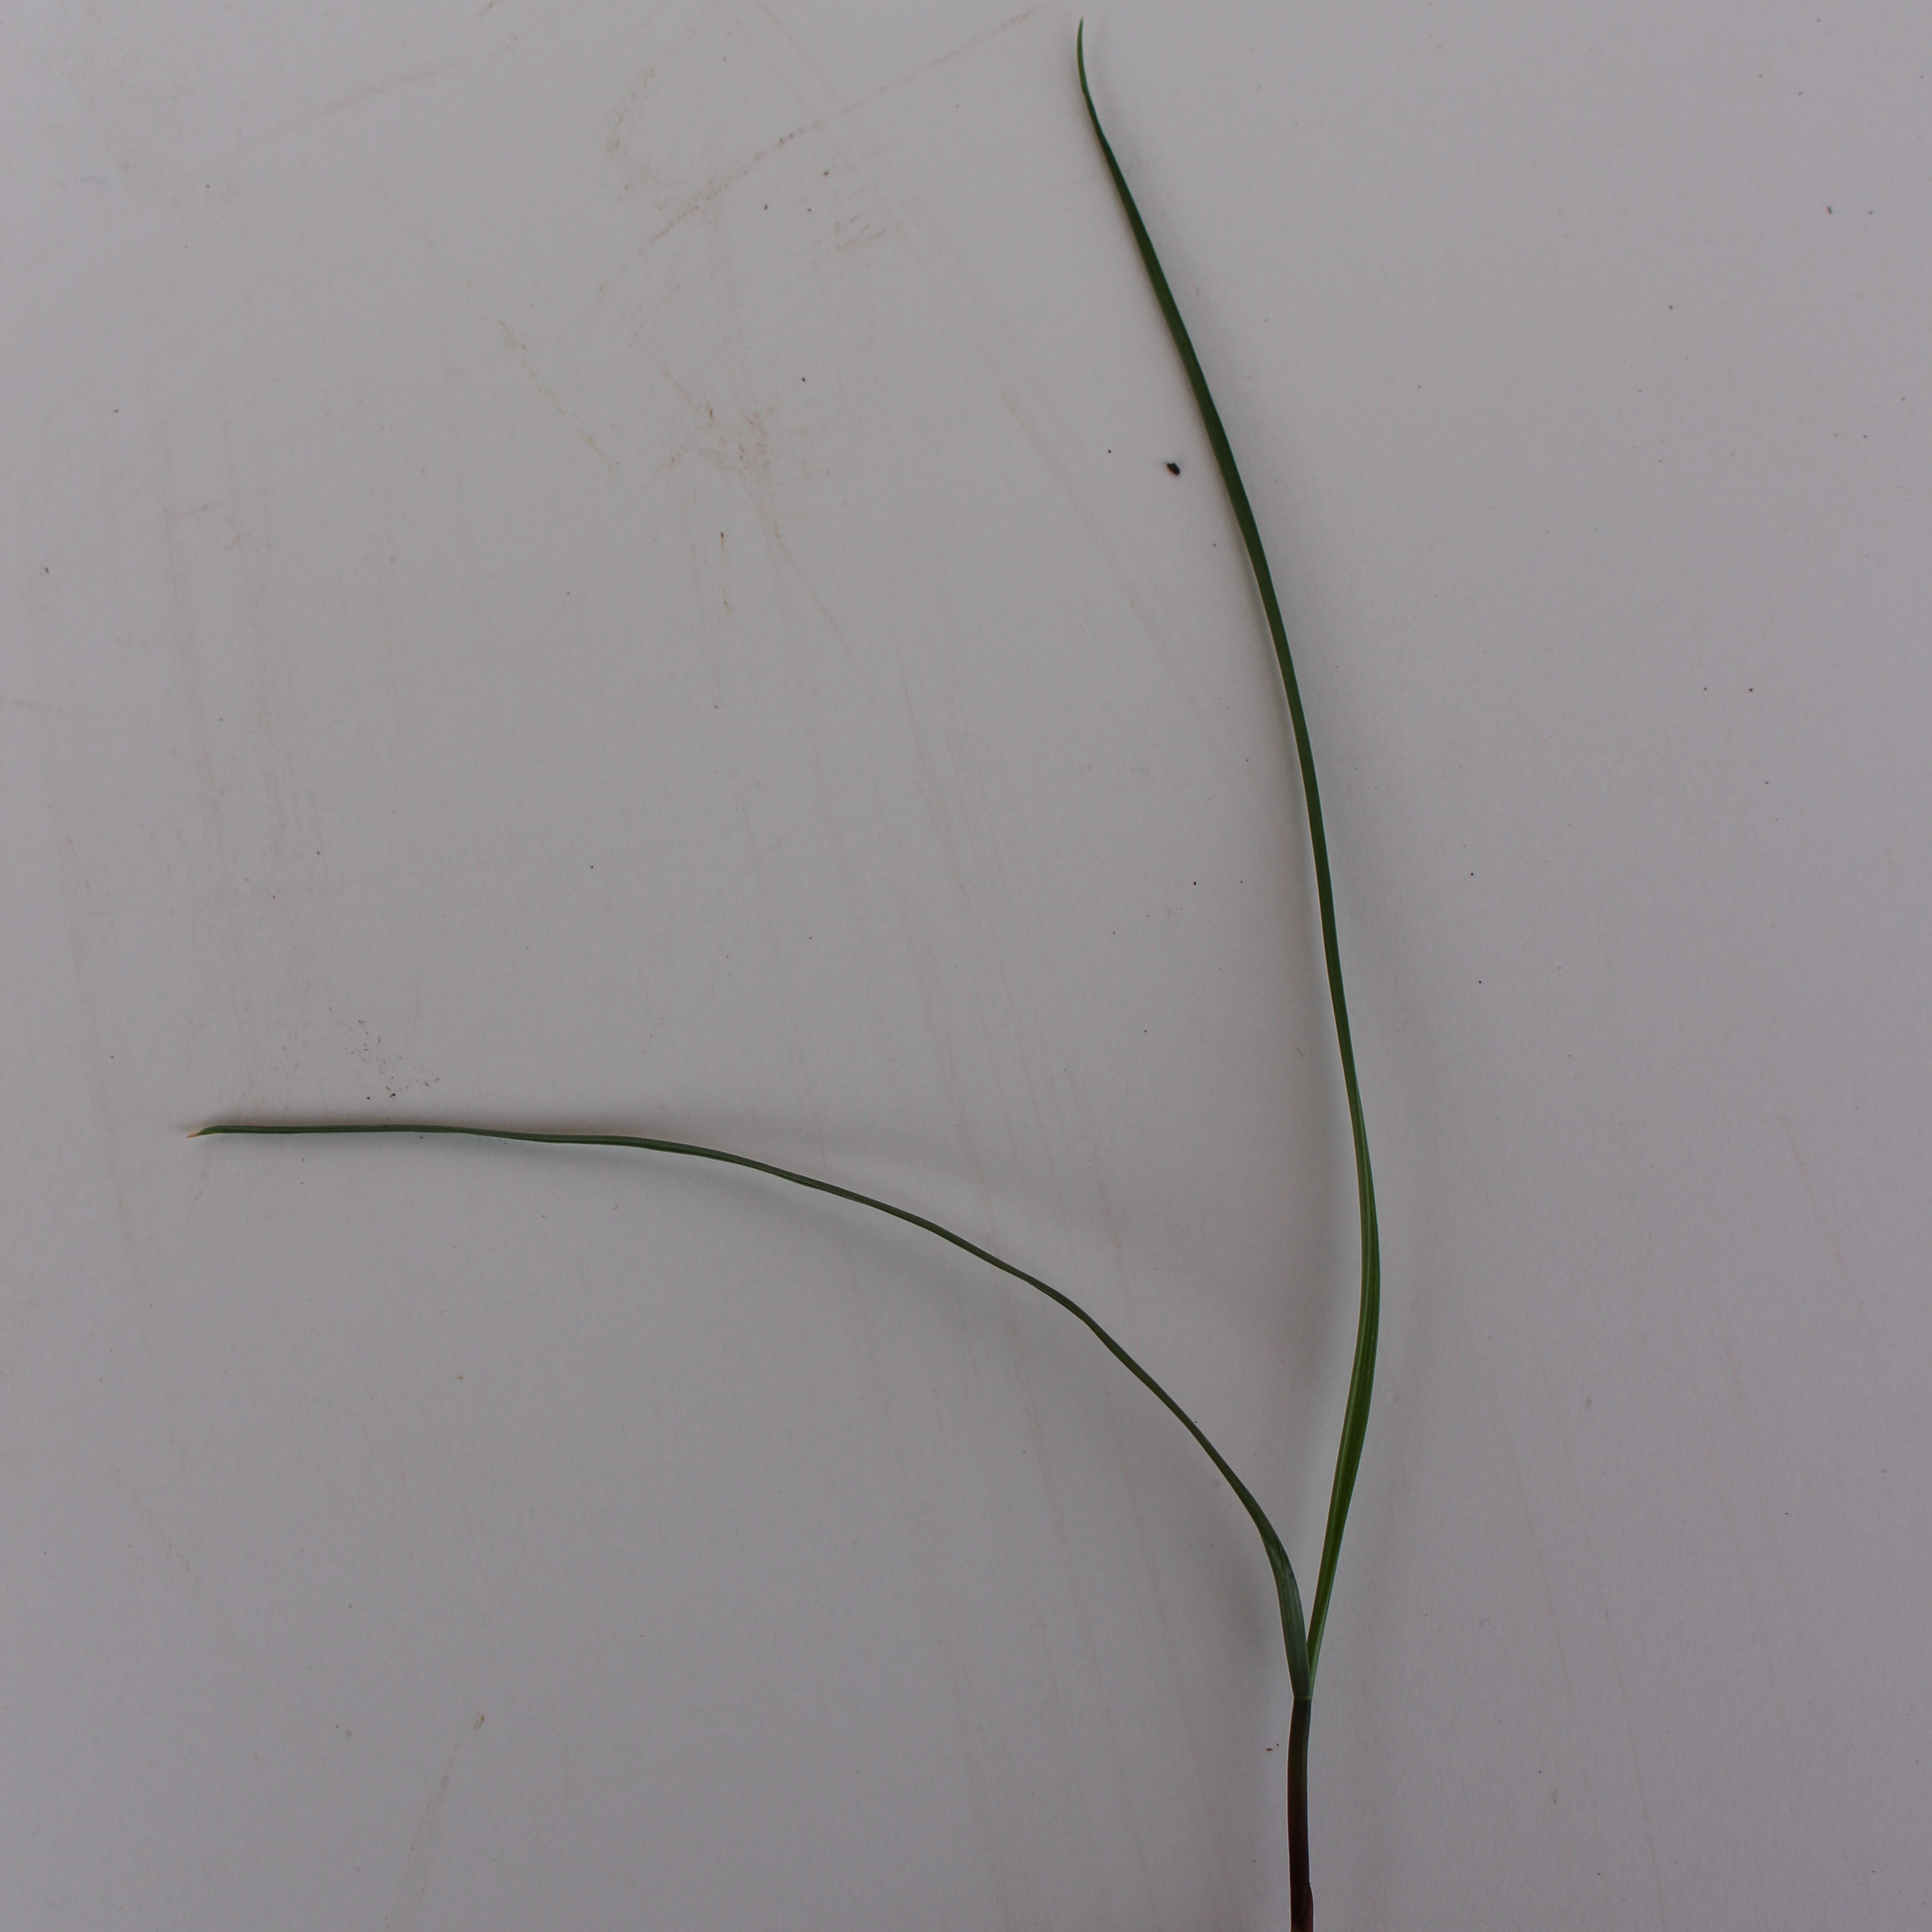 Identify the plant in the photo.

Lolium multiflorum
